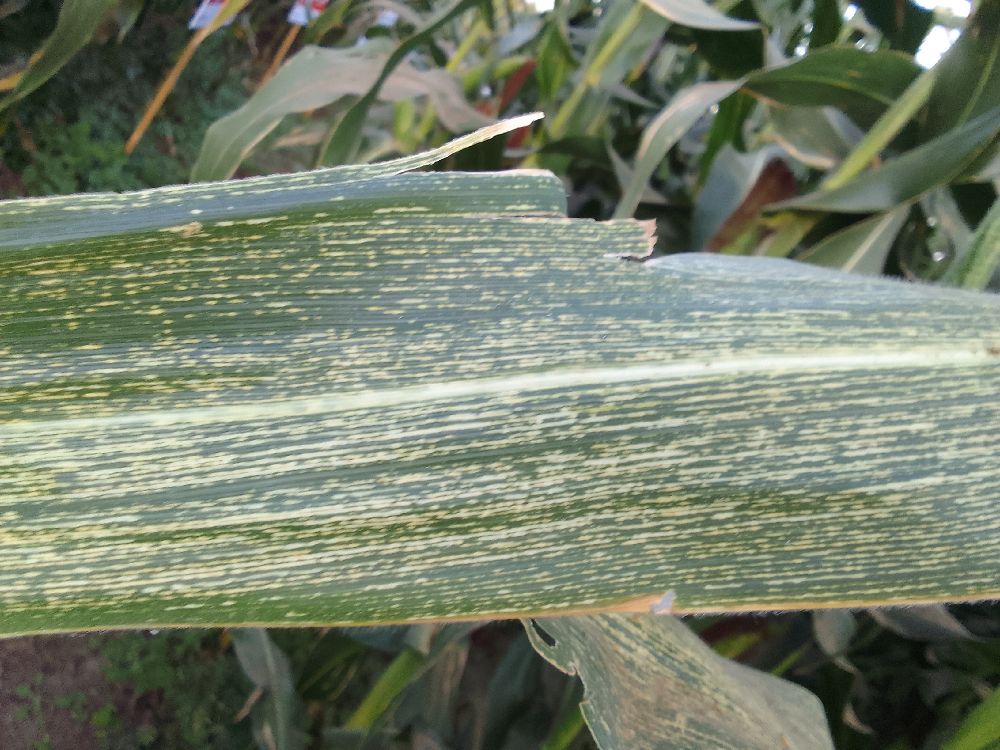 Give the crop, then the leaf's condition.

maize, healthy
